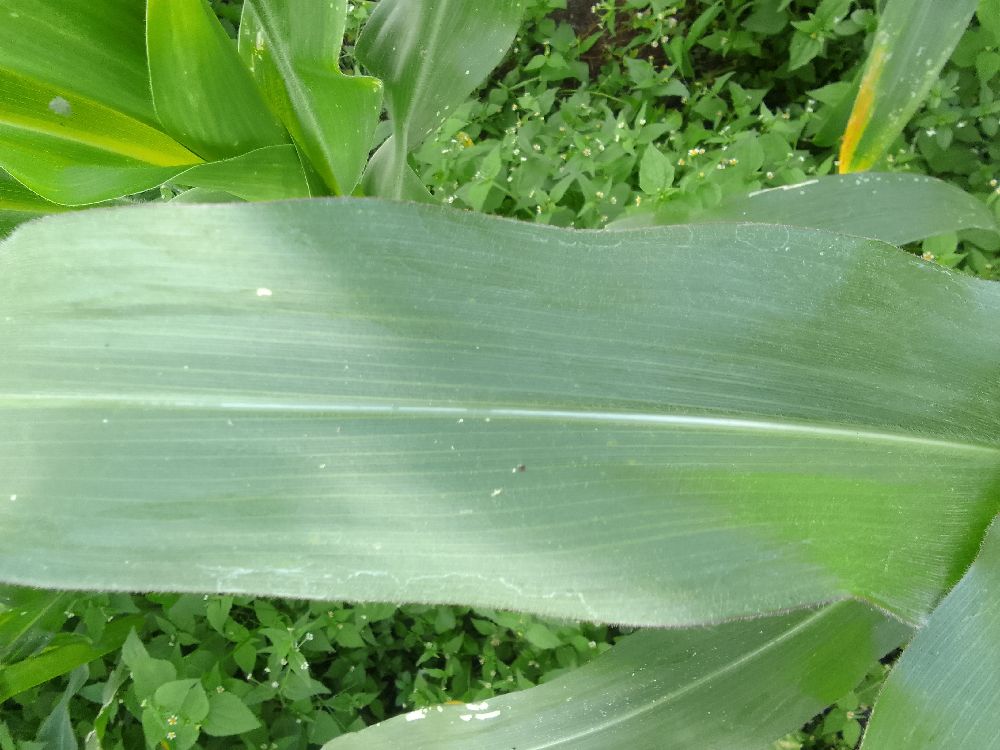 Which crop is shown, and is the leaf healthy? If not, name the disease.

maize, healthy
